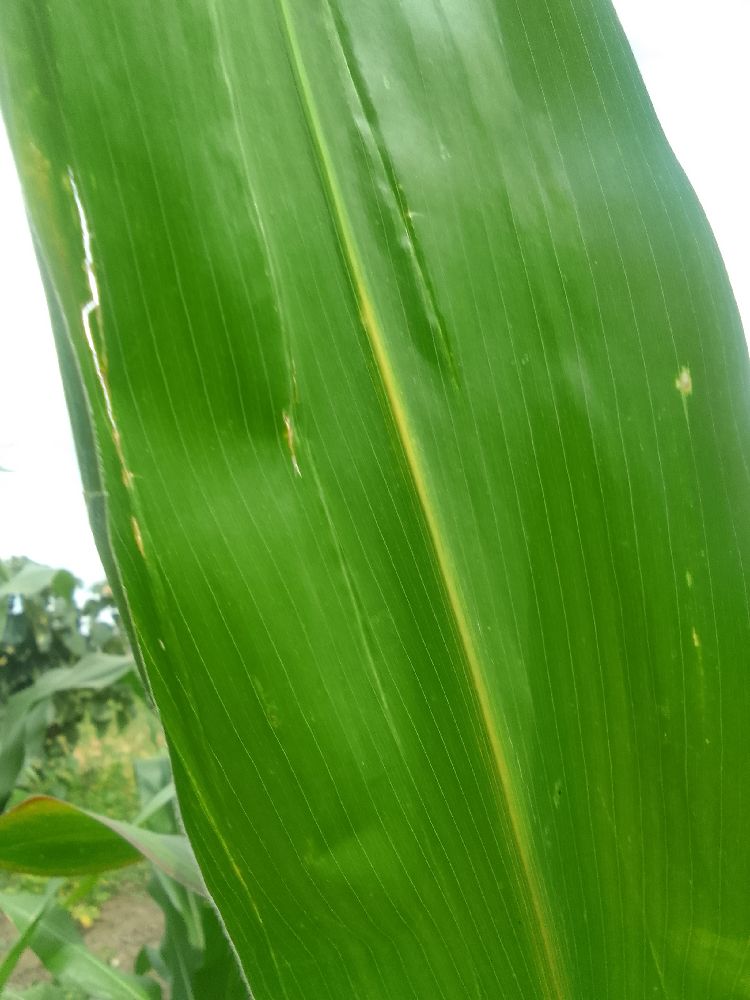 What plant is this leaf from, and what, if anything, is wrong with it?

maize, healthy
